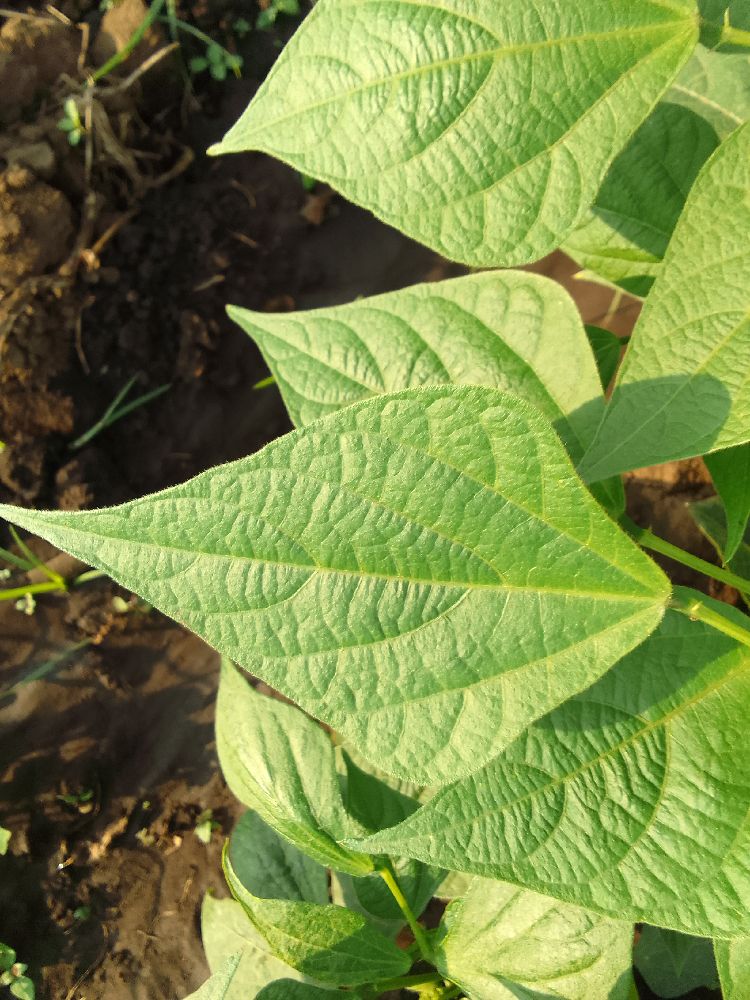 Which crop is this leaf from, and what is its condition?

common bean, healthy
